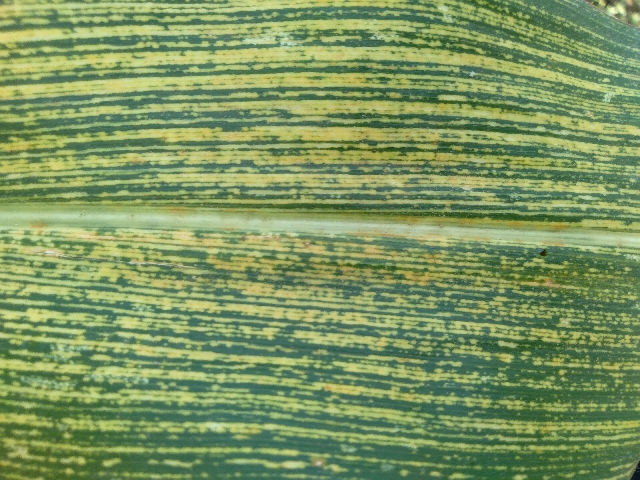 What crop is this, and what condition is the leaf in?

maize, maize streak virus
